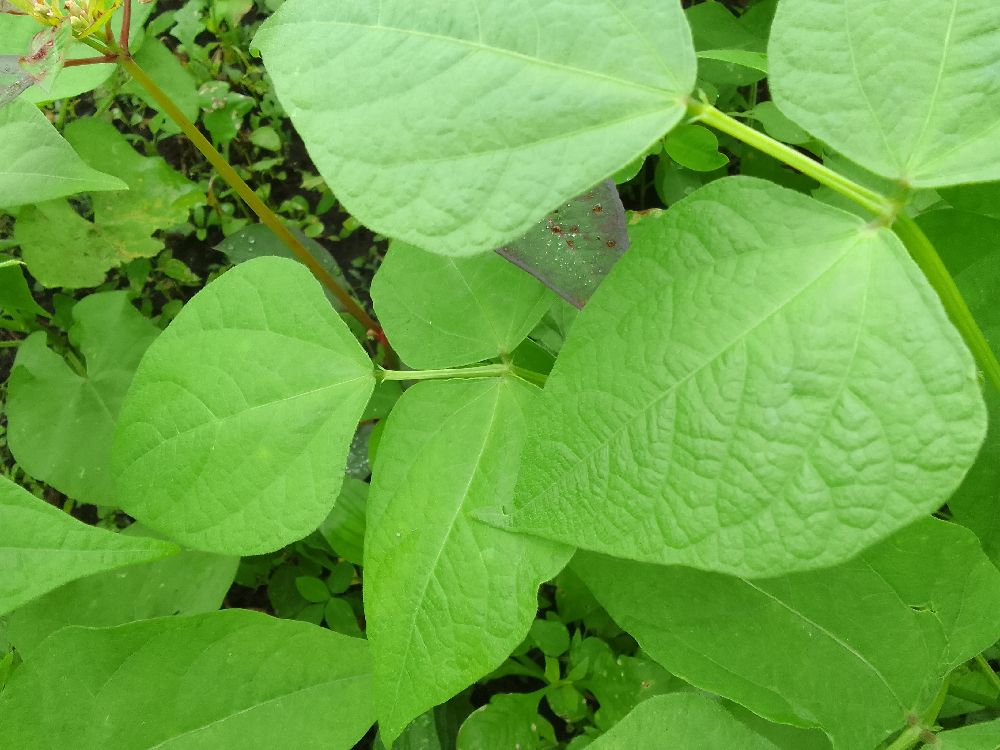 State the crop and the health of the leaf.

common bean, healthy
